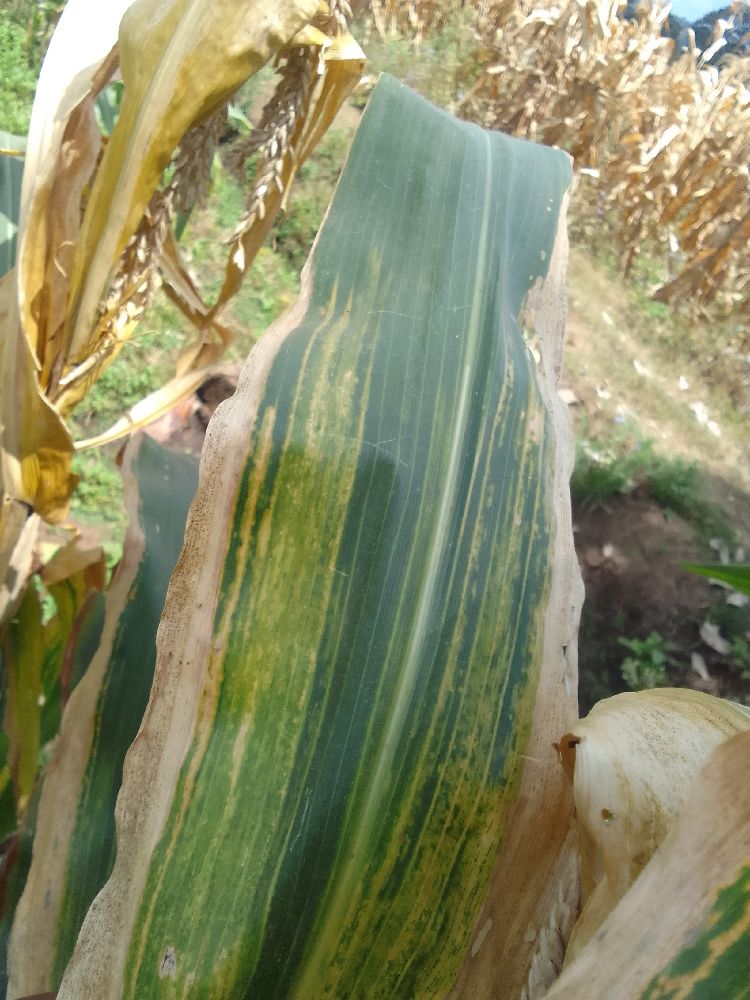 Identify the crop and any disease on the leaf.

maize, maize lethal necrosis
